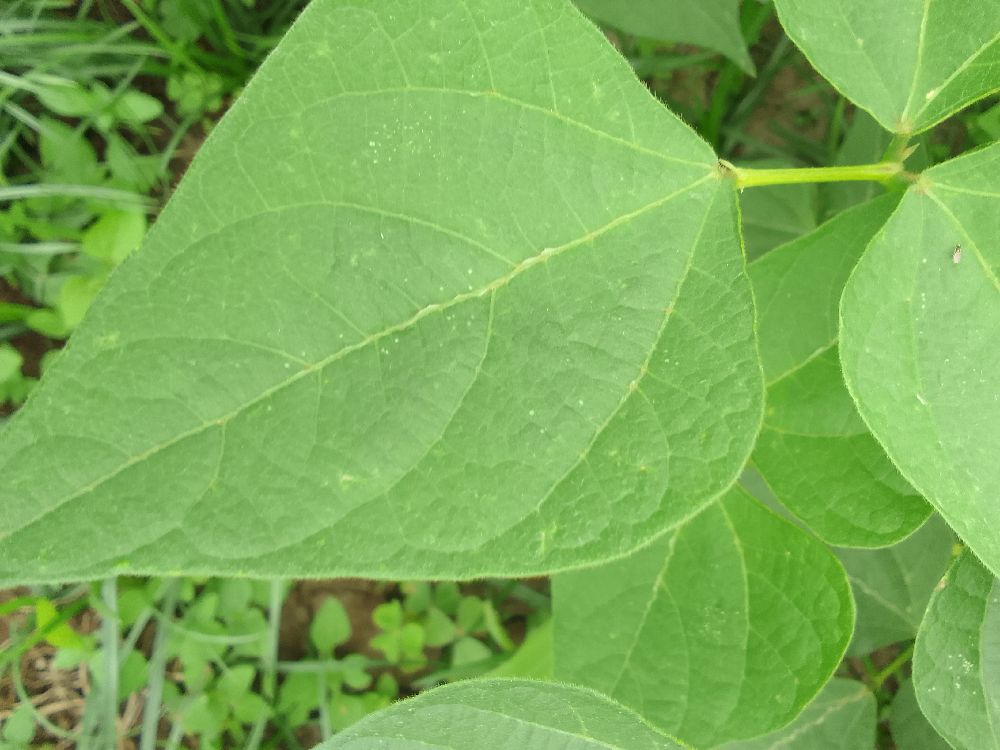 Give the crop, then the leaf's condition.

common bean, healthy
